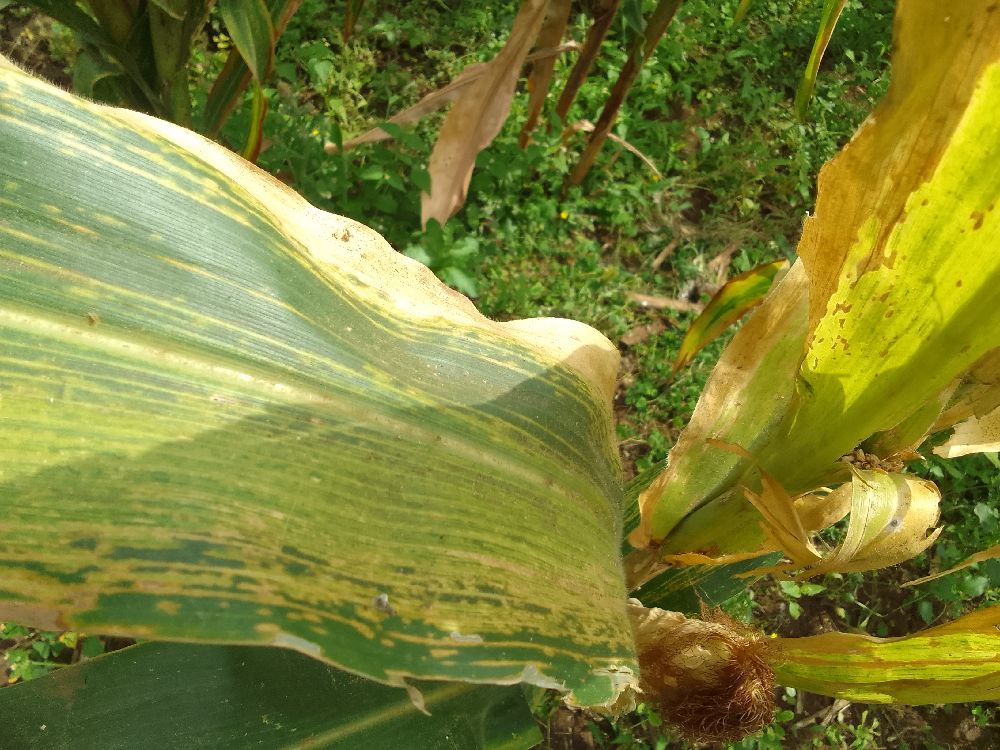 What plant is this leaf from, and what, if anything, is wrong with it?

maize, maize lethal necrosis
